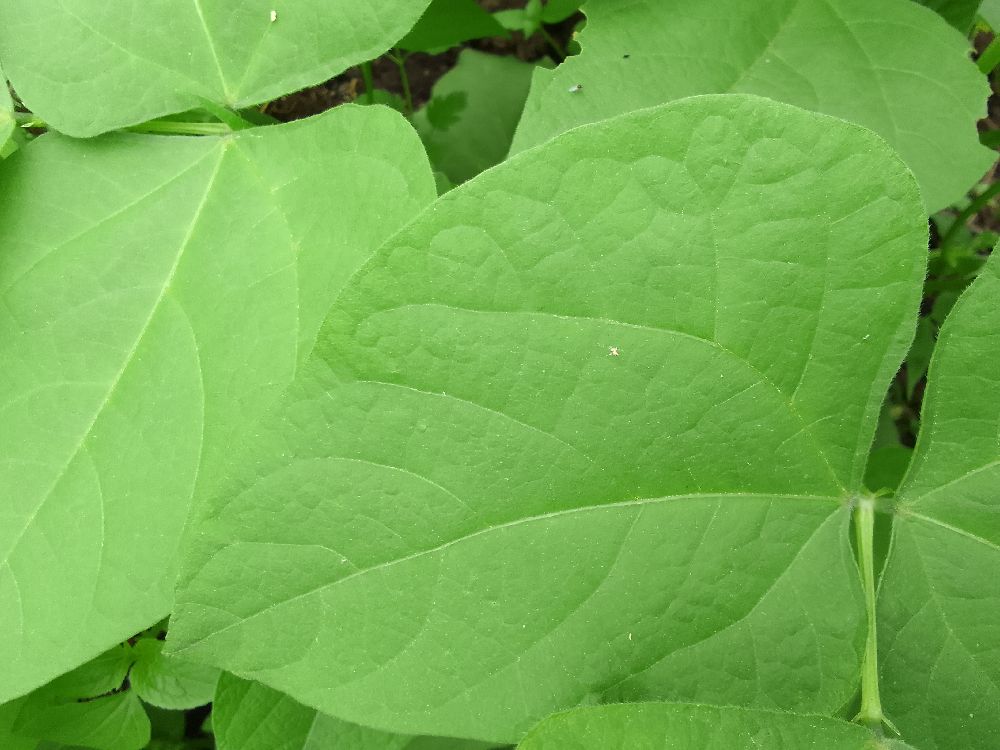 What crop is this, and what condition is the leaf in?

common bean, healthy
